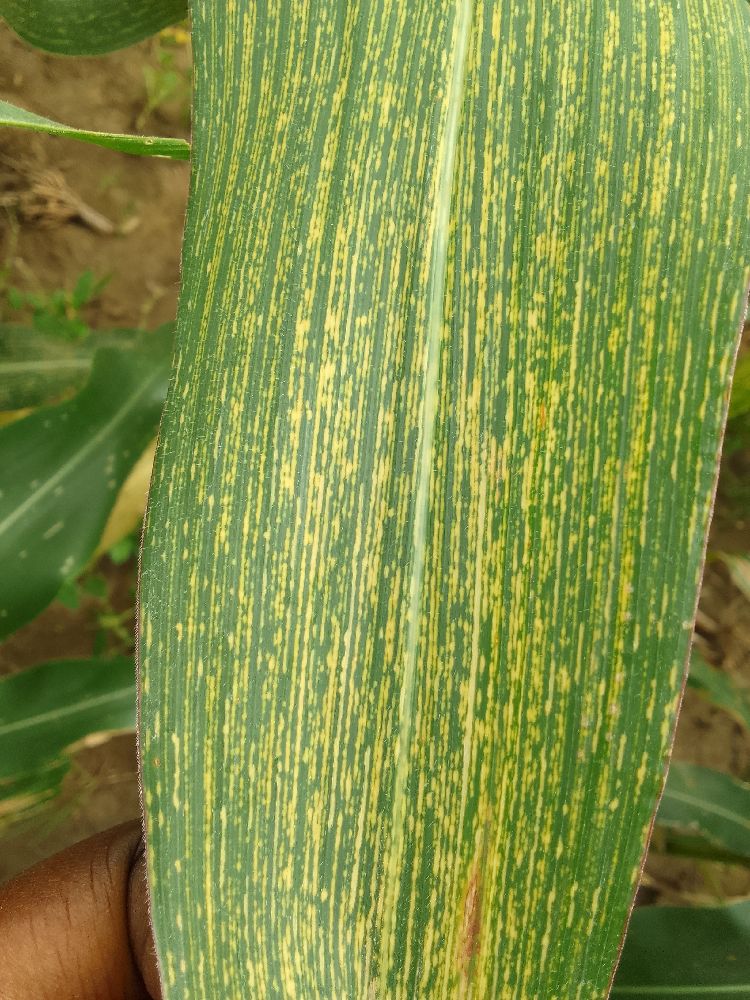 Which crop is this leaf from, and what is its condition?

maize, maize streak virus
